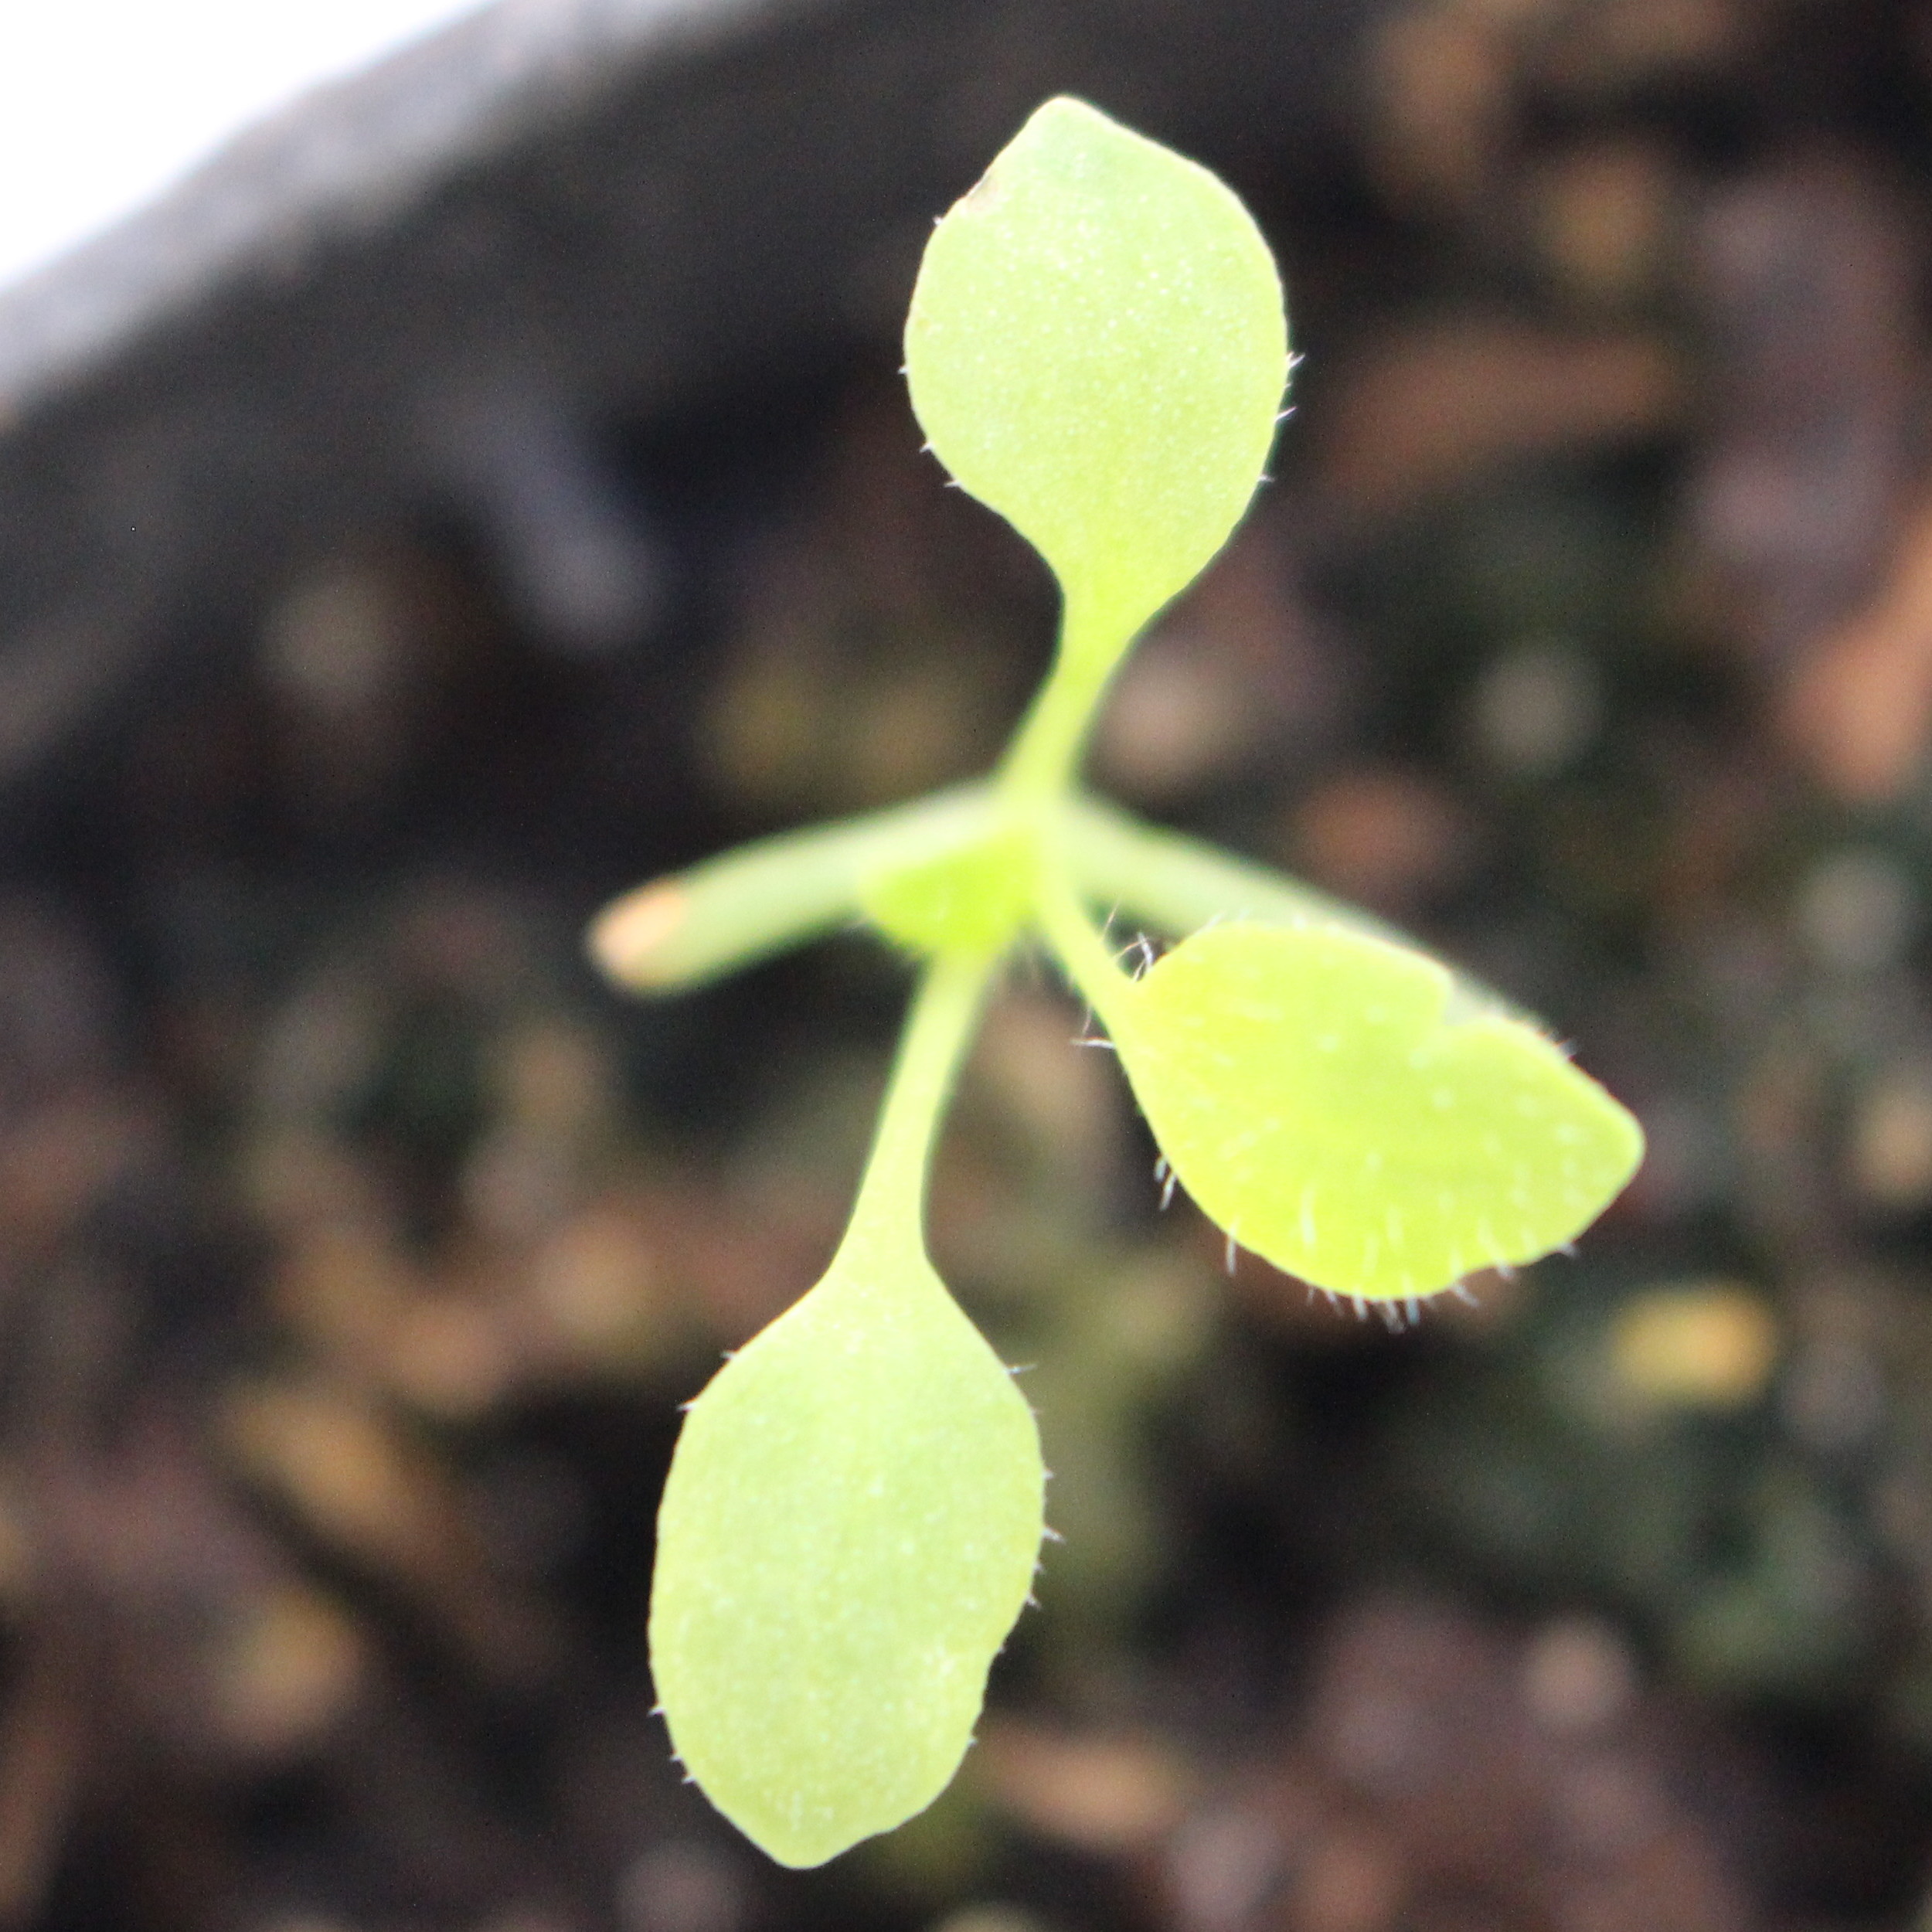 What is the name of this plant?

Papaver rhoeas
